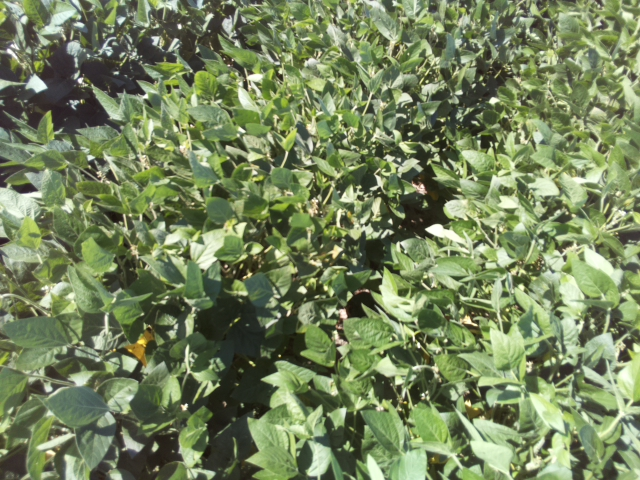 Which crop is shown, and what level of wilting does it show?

soybean, leaflets folding inward at secondary pulvinus with no turgor loss in leaflets or petioles
